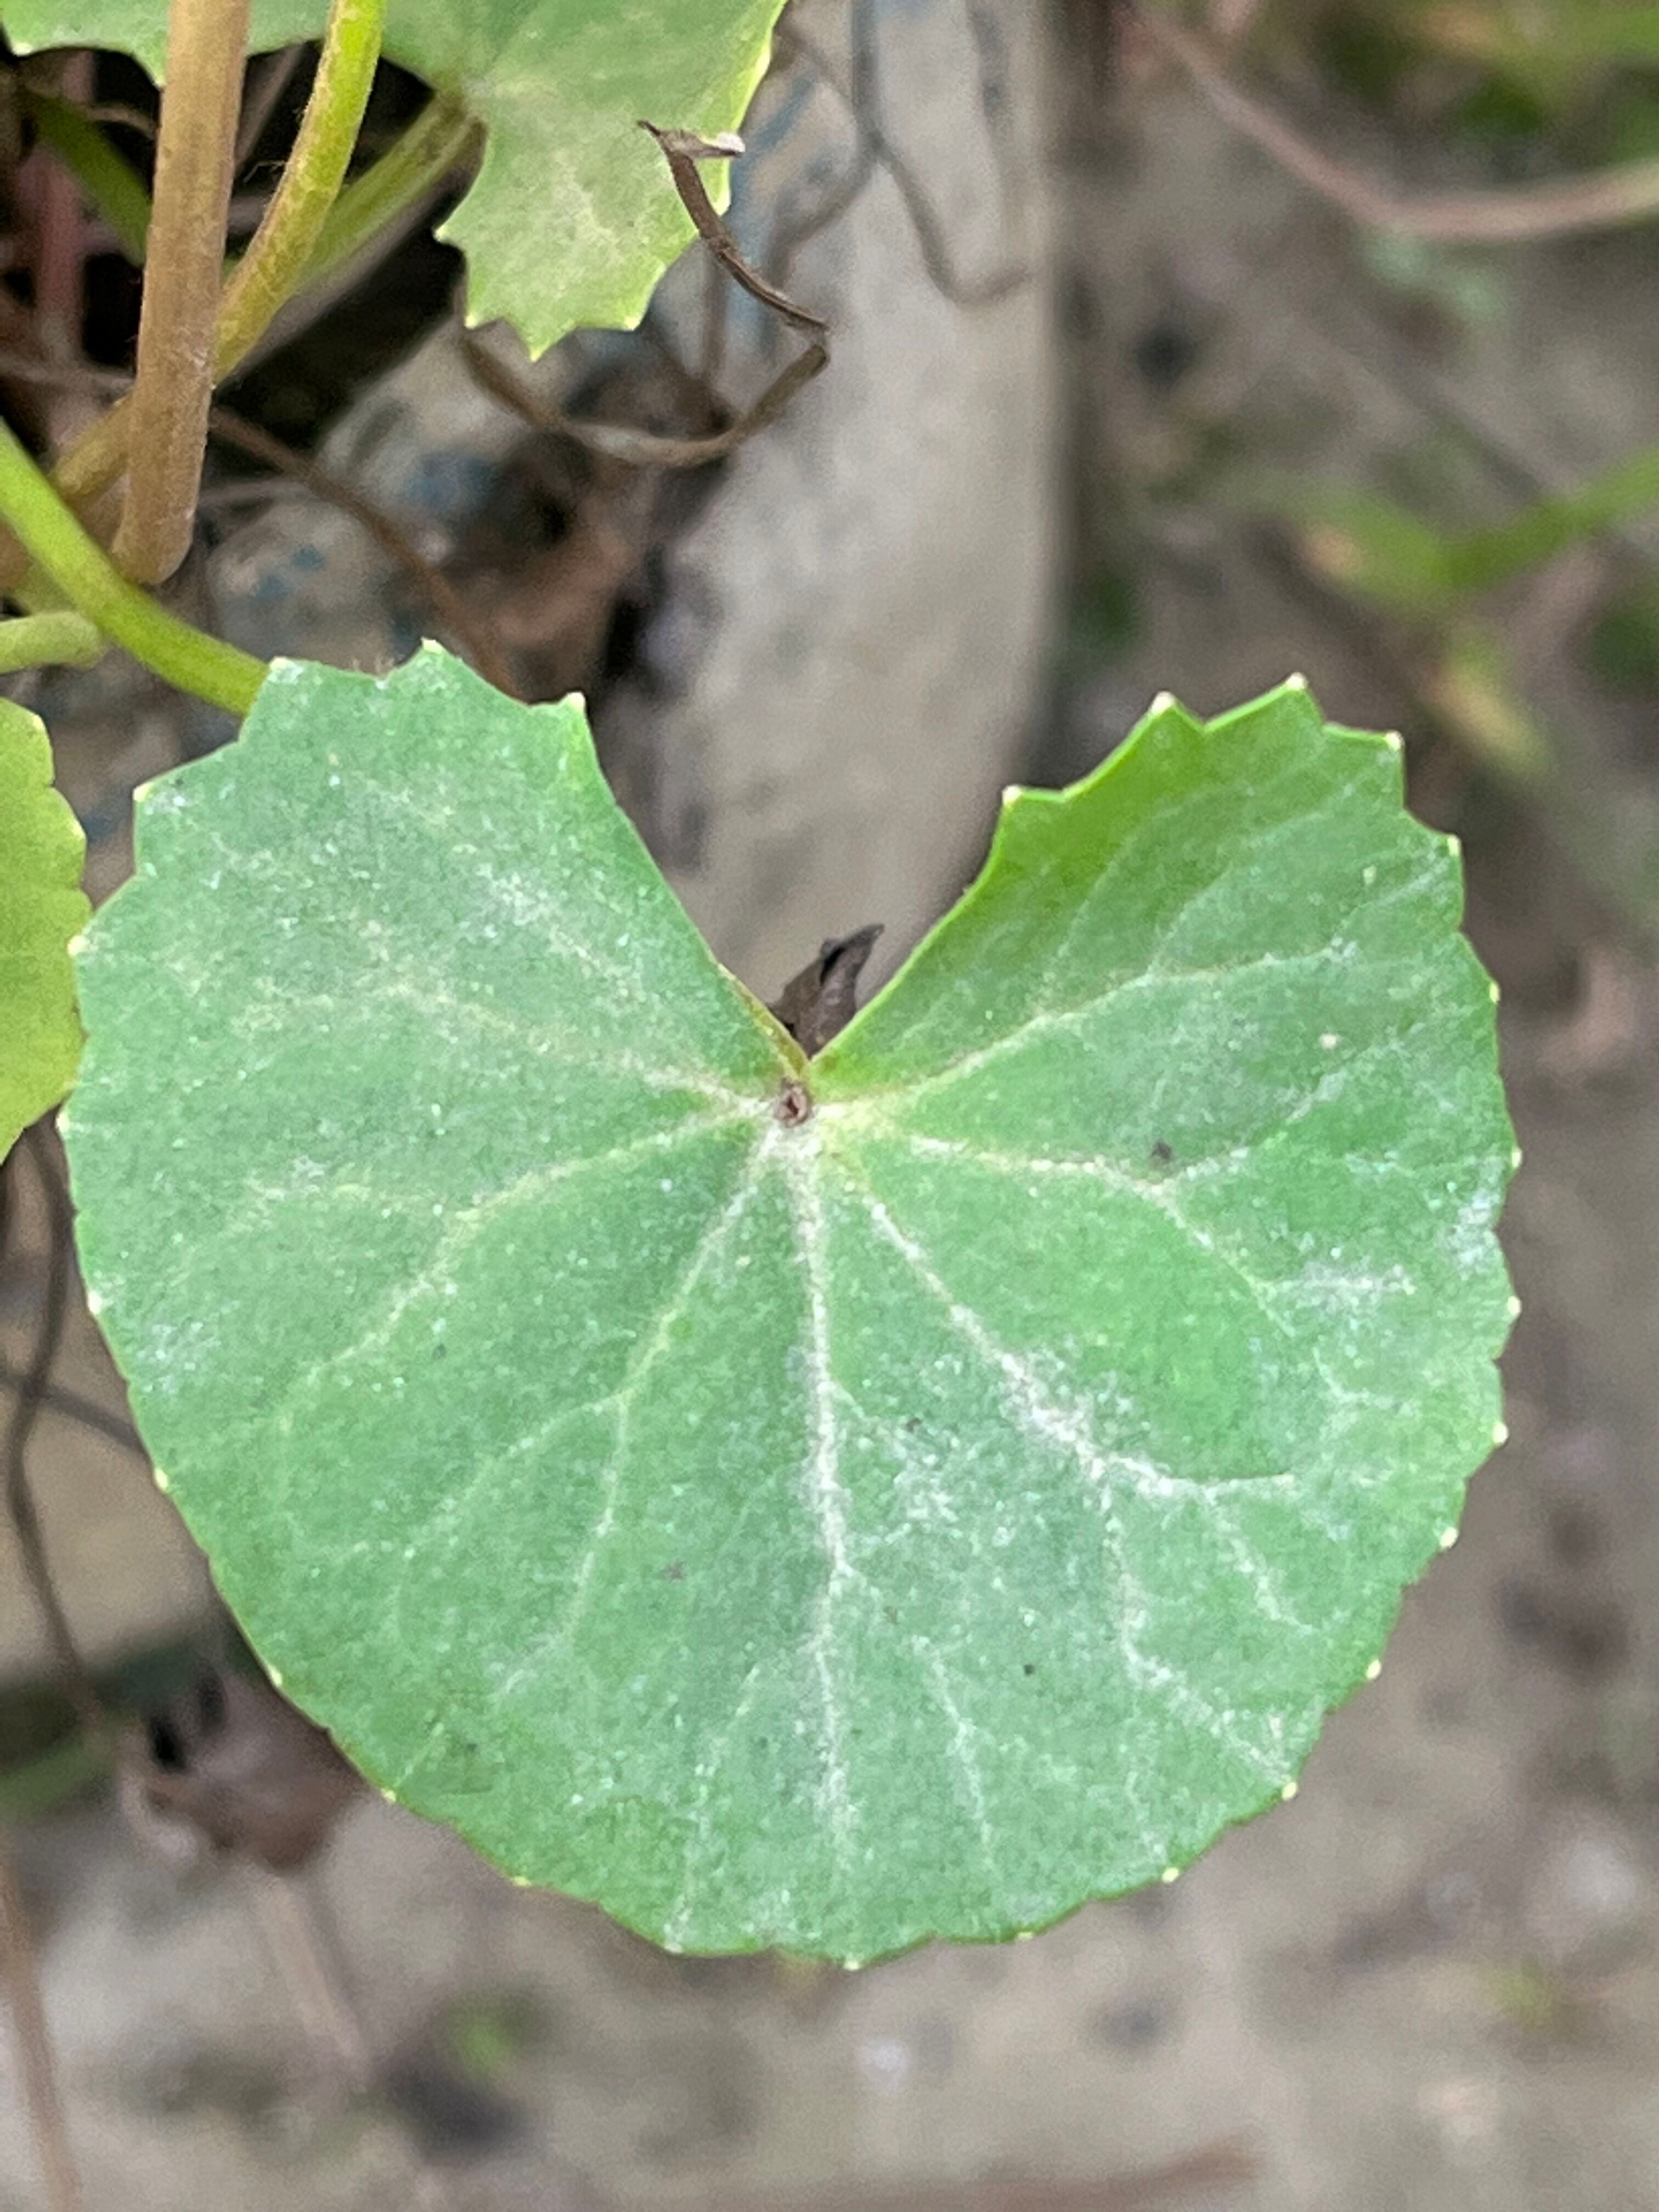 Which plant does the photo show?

thankuni
